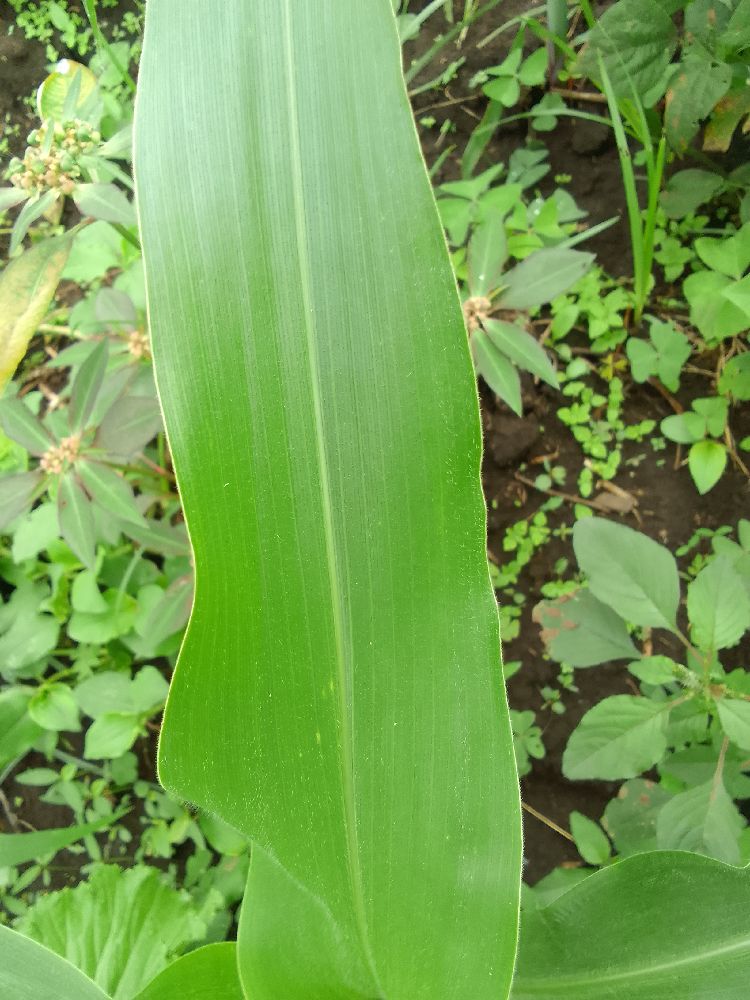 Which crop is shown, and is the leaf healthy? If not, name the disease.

maize, healthy
